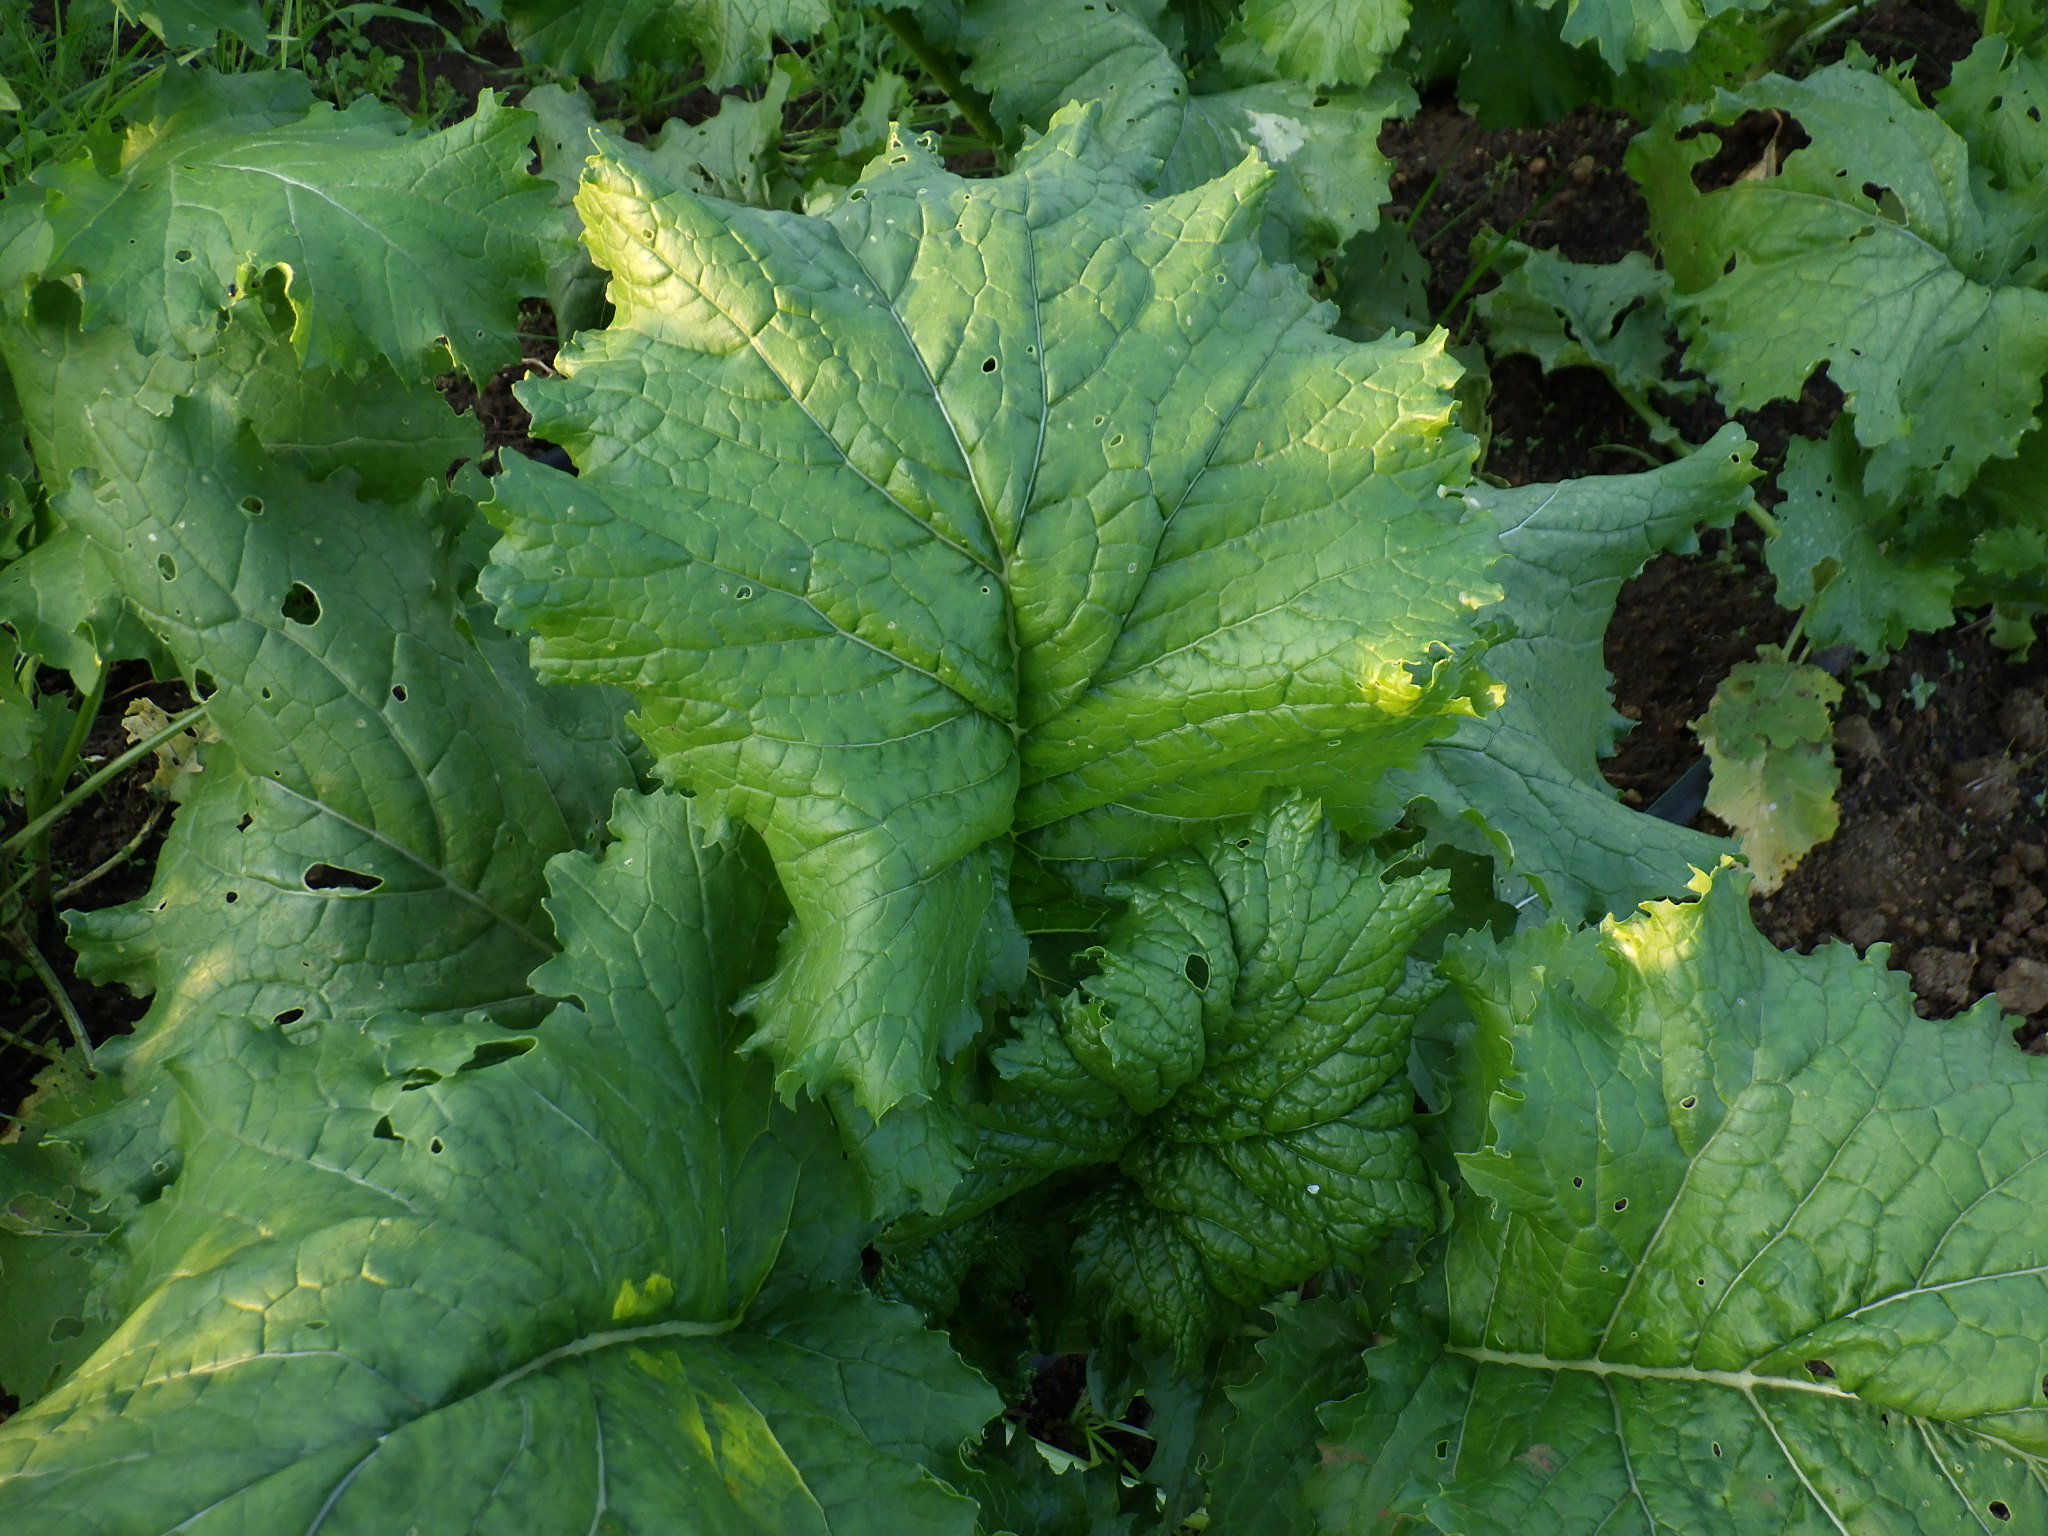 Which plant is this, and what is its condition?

rapini, phytophagous
